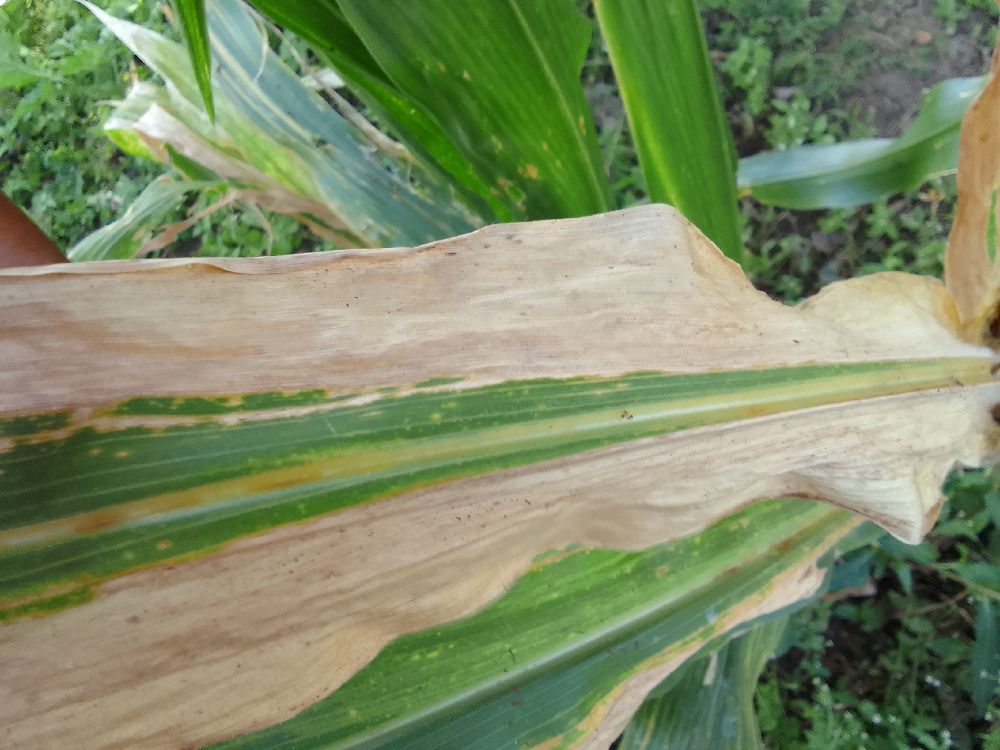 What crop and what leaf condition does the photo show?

maize, maize lethal necrosis
